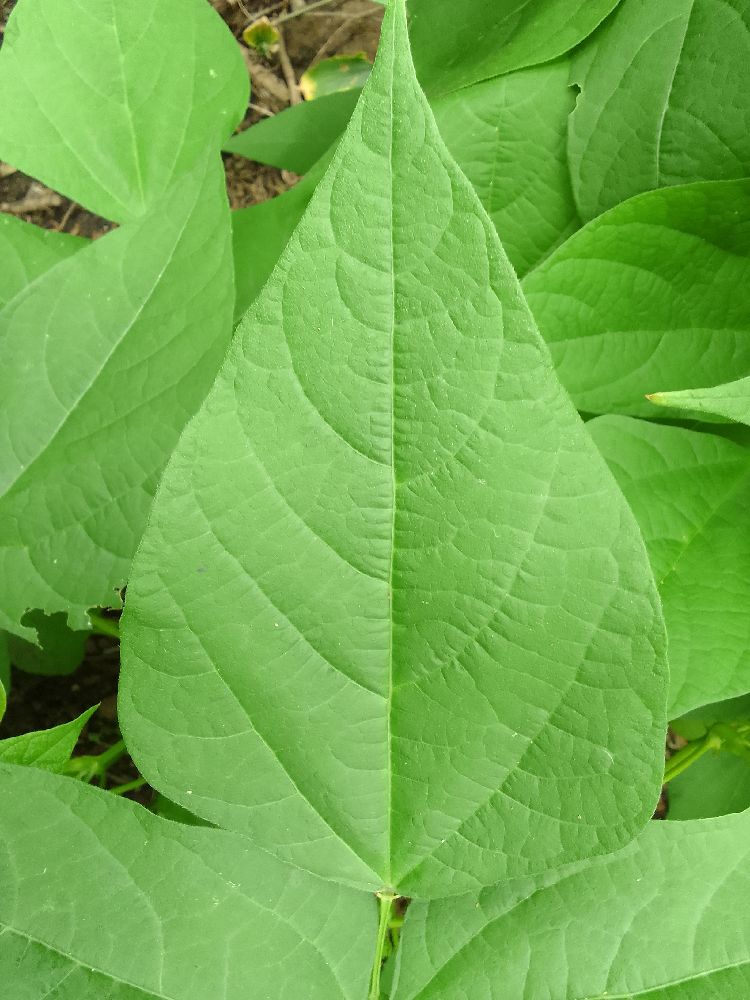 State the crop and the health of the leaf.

common bean, healthy
